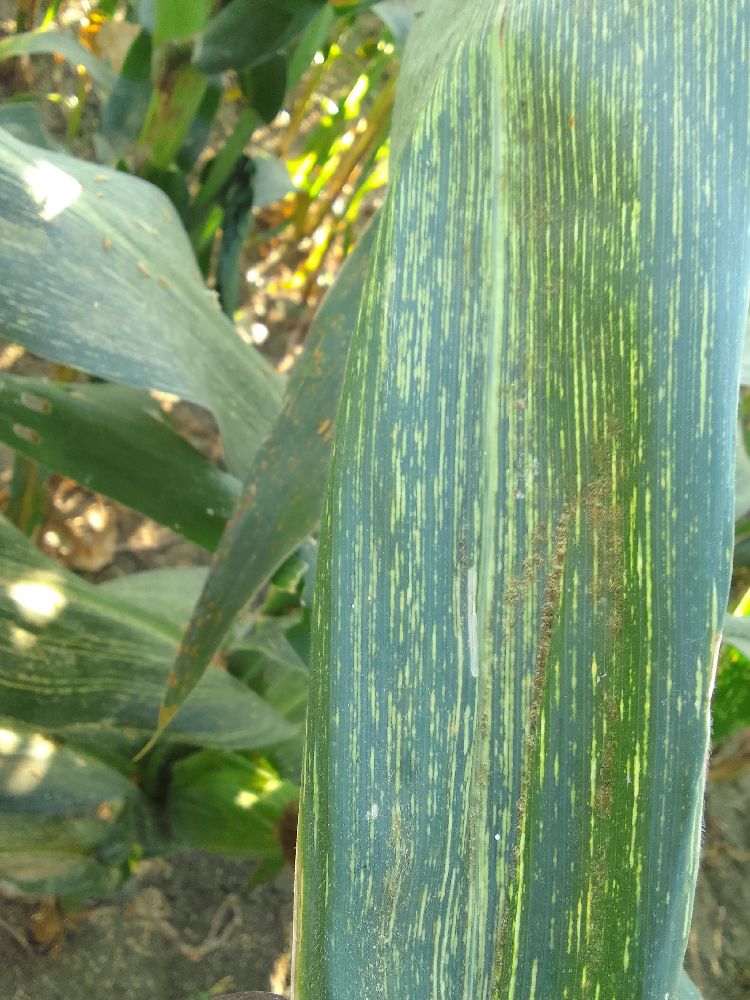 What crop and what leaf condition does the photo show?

maize, maize streak virus
